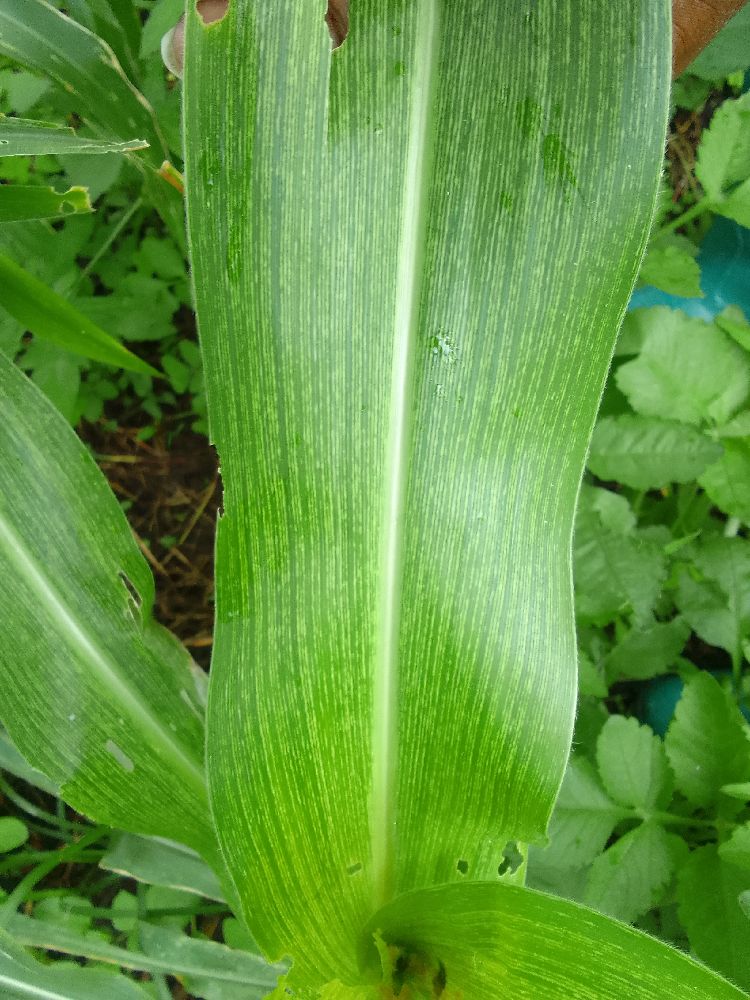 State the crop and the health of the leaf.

maize, maize streak virus
